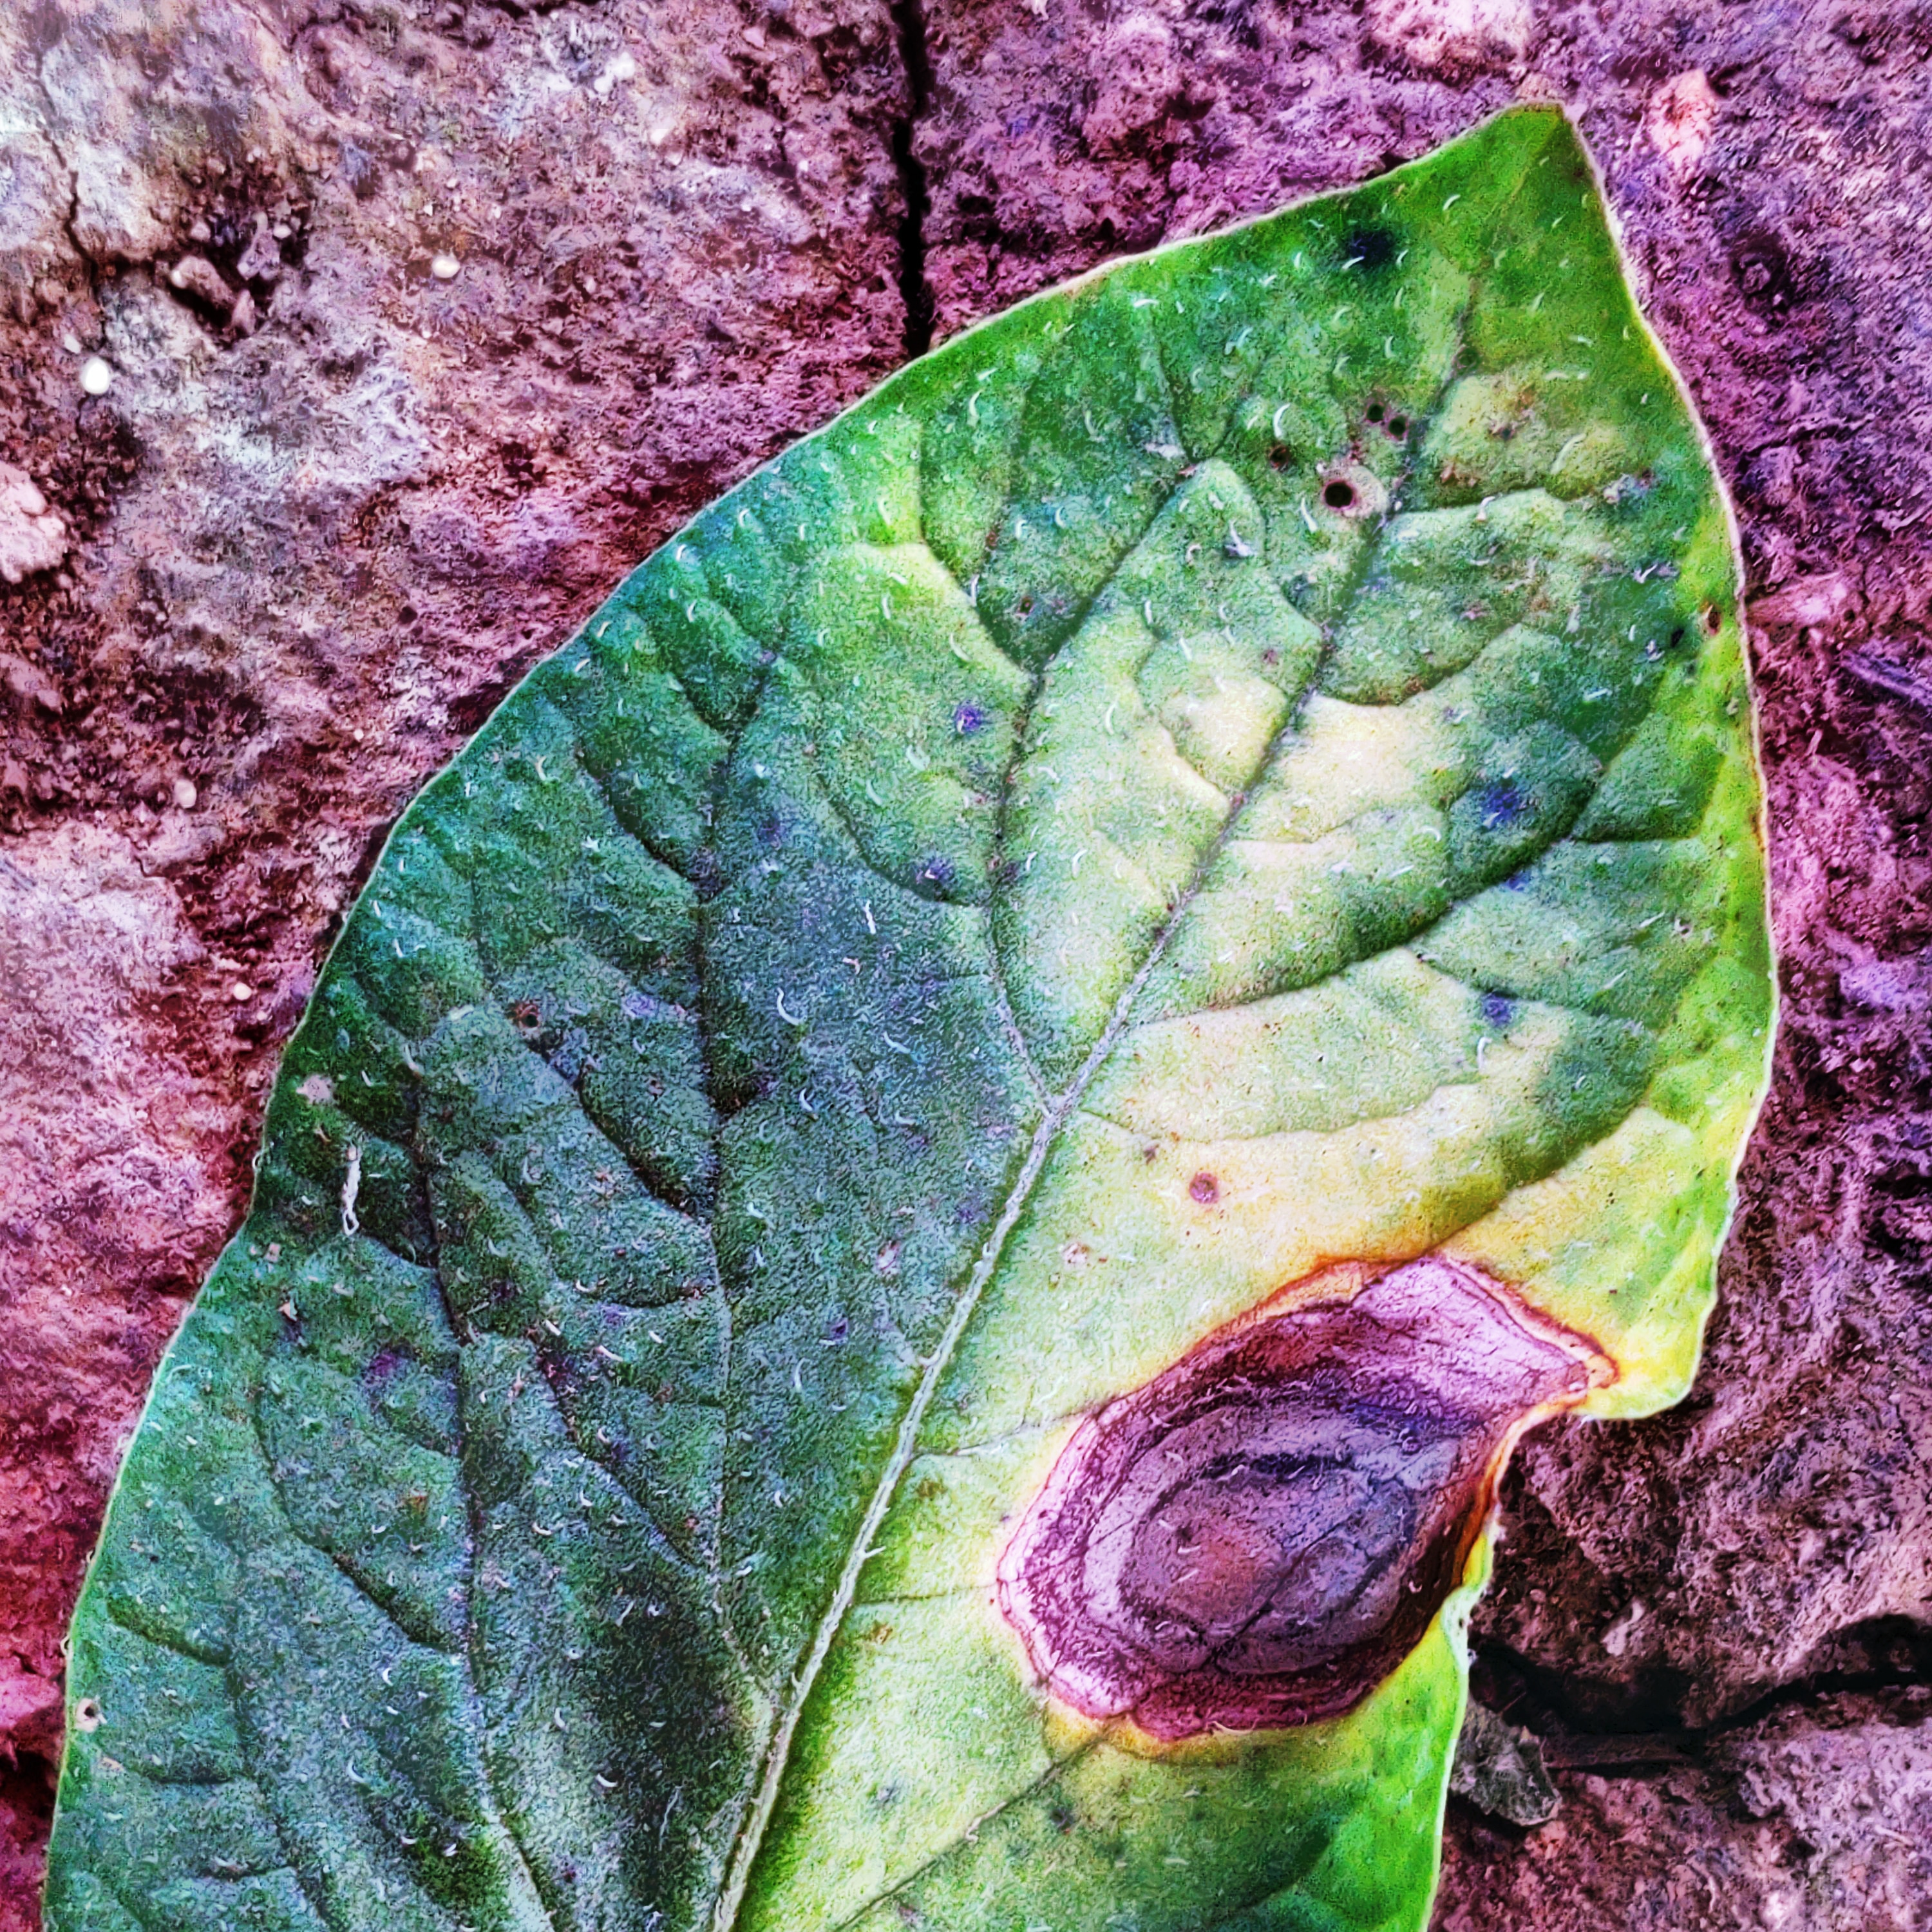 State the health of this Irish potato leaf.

late blight
